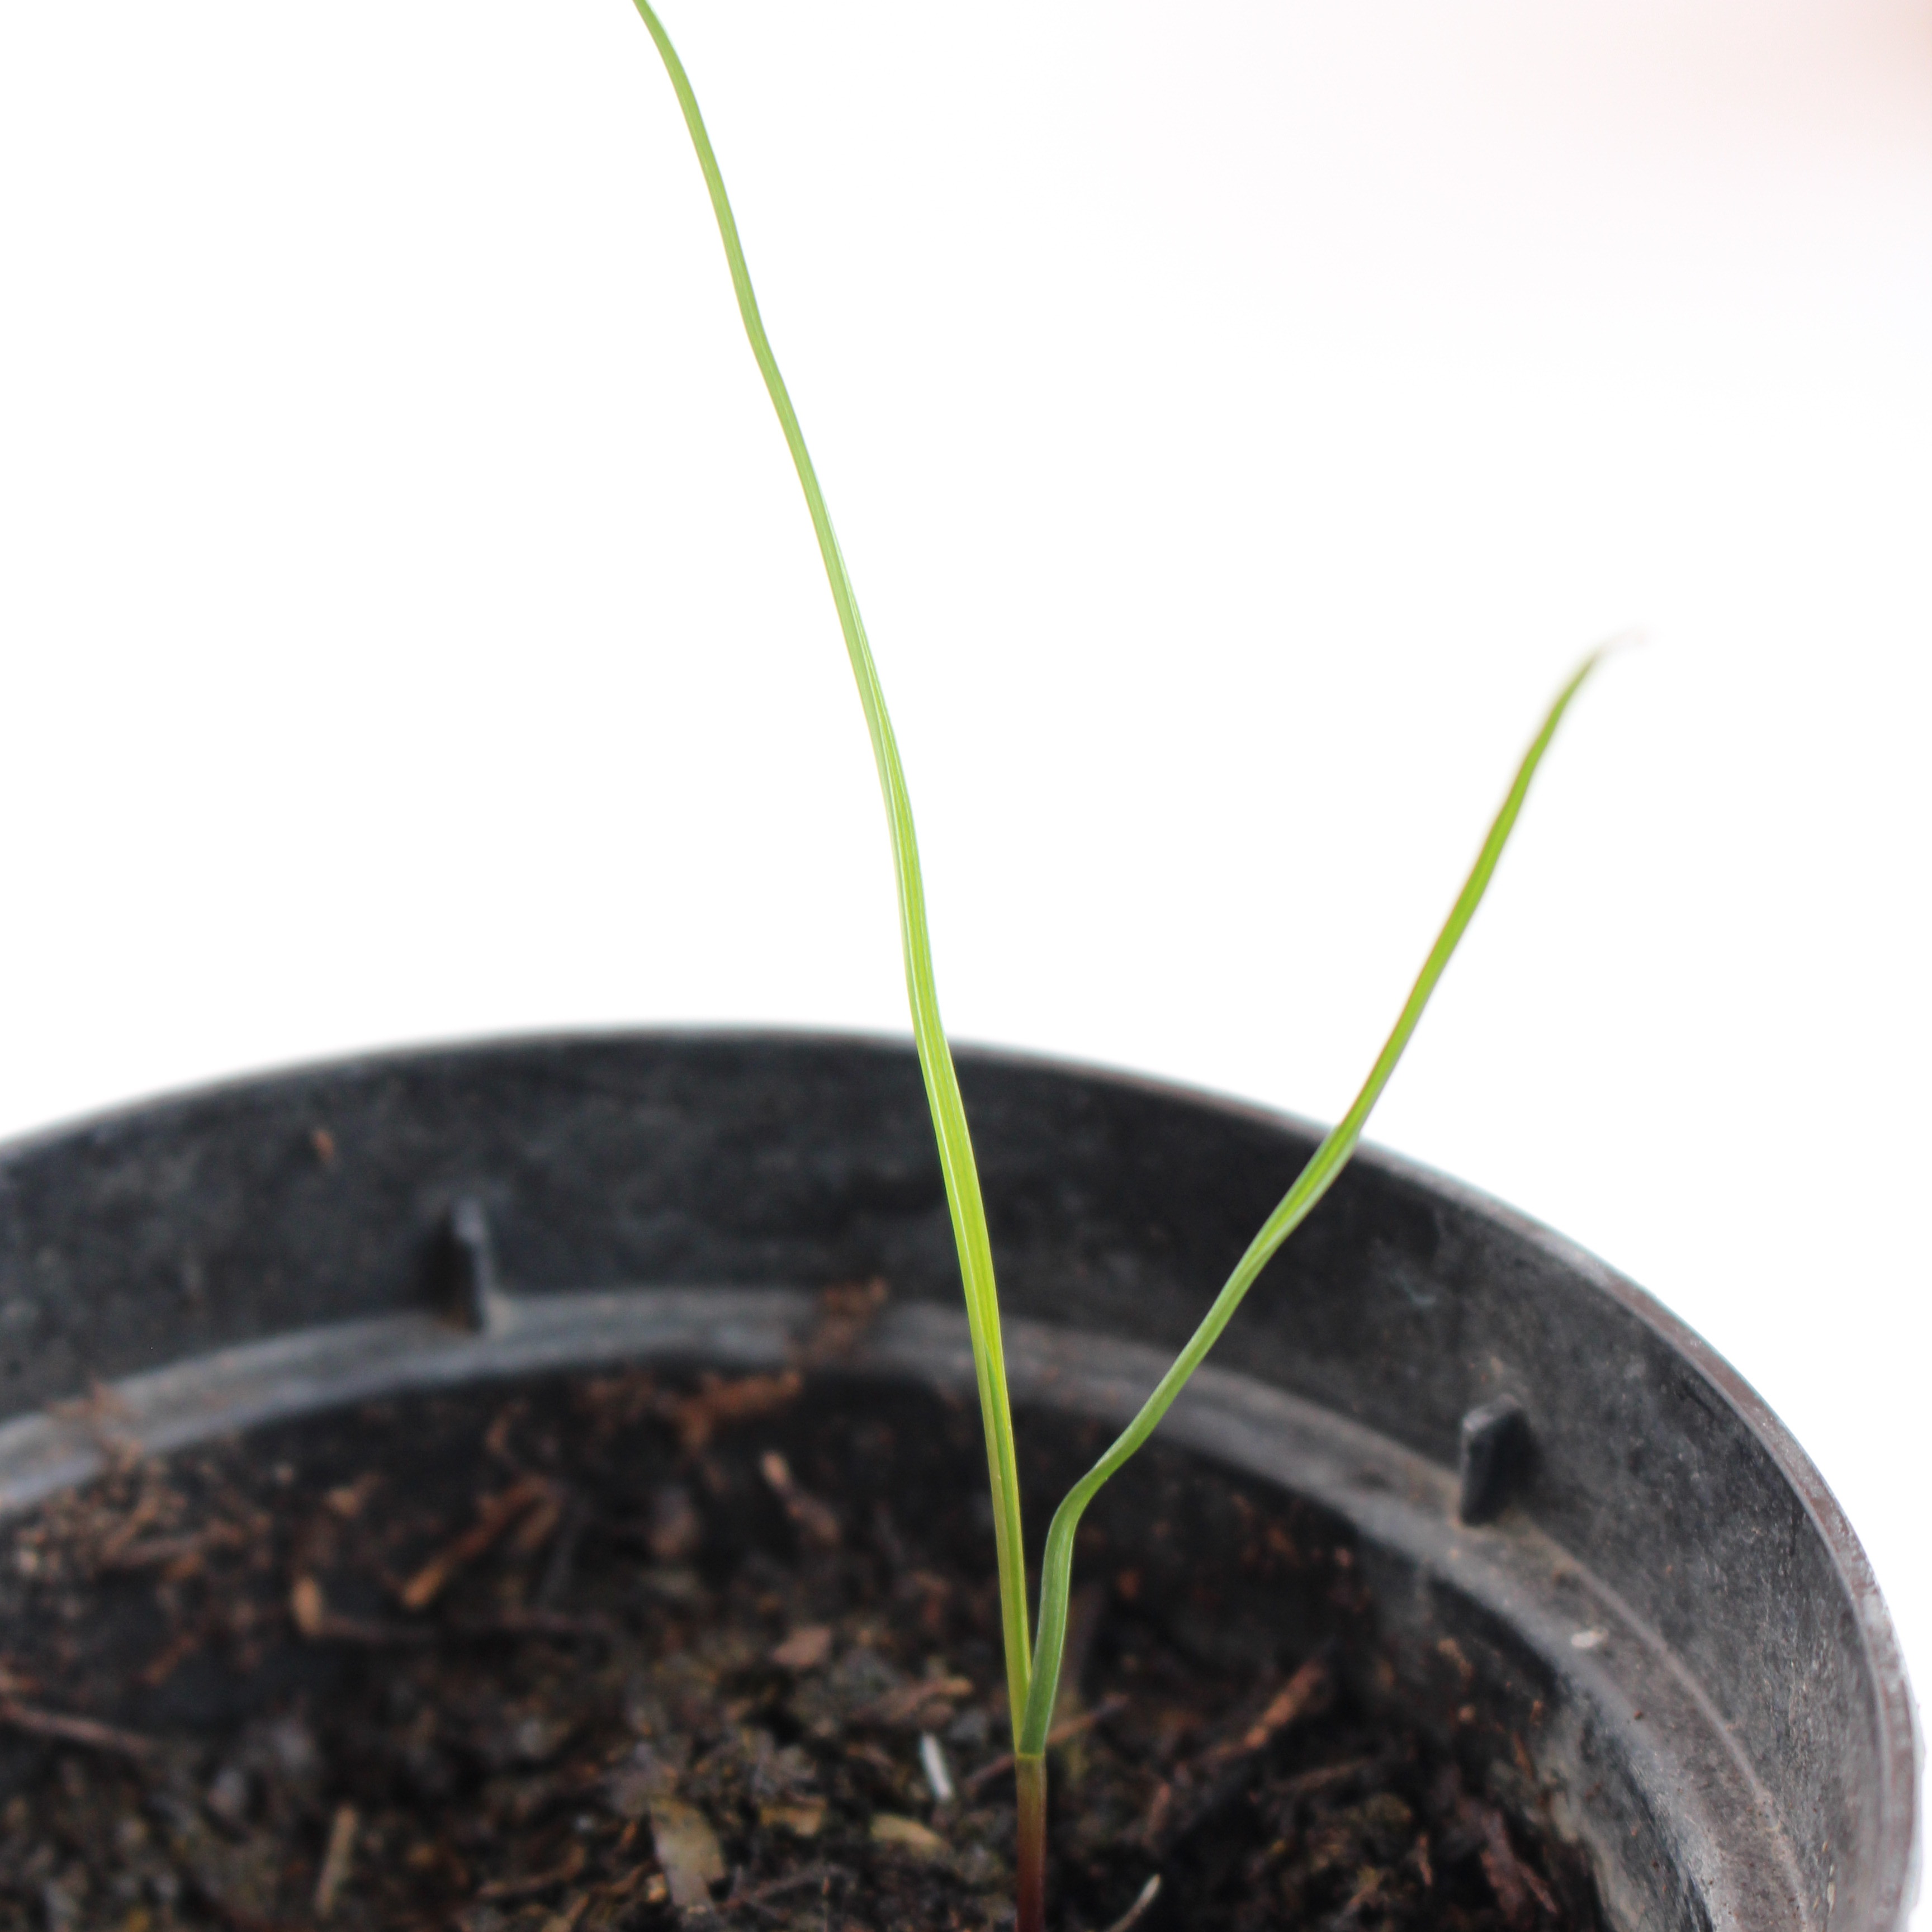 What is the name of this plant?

Lolium multiflorum
